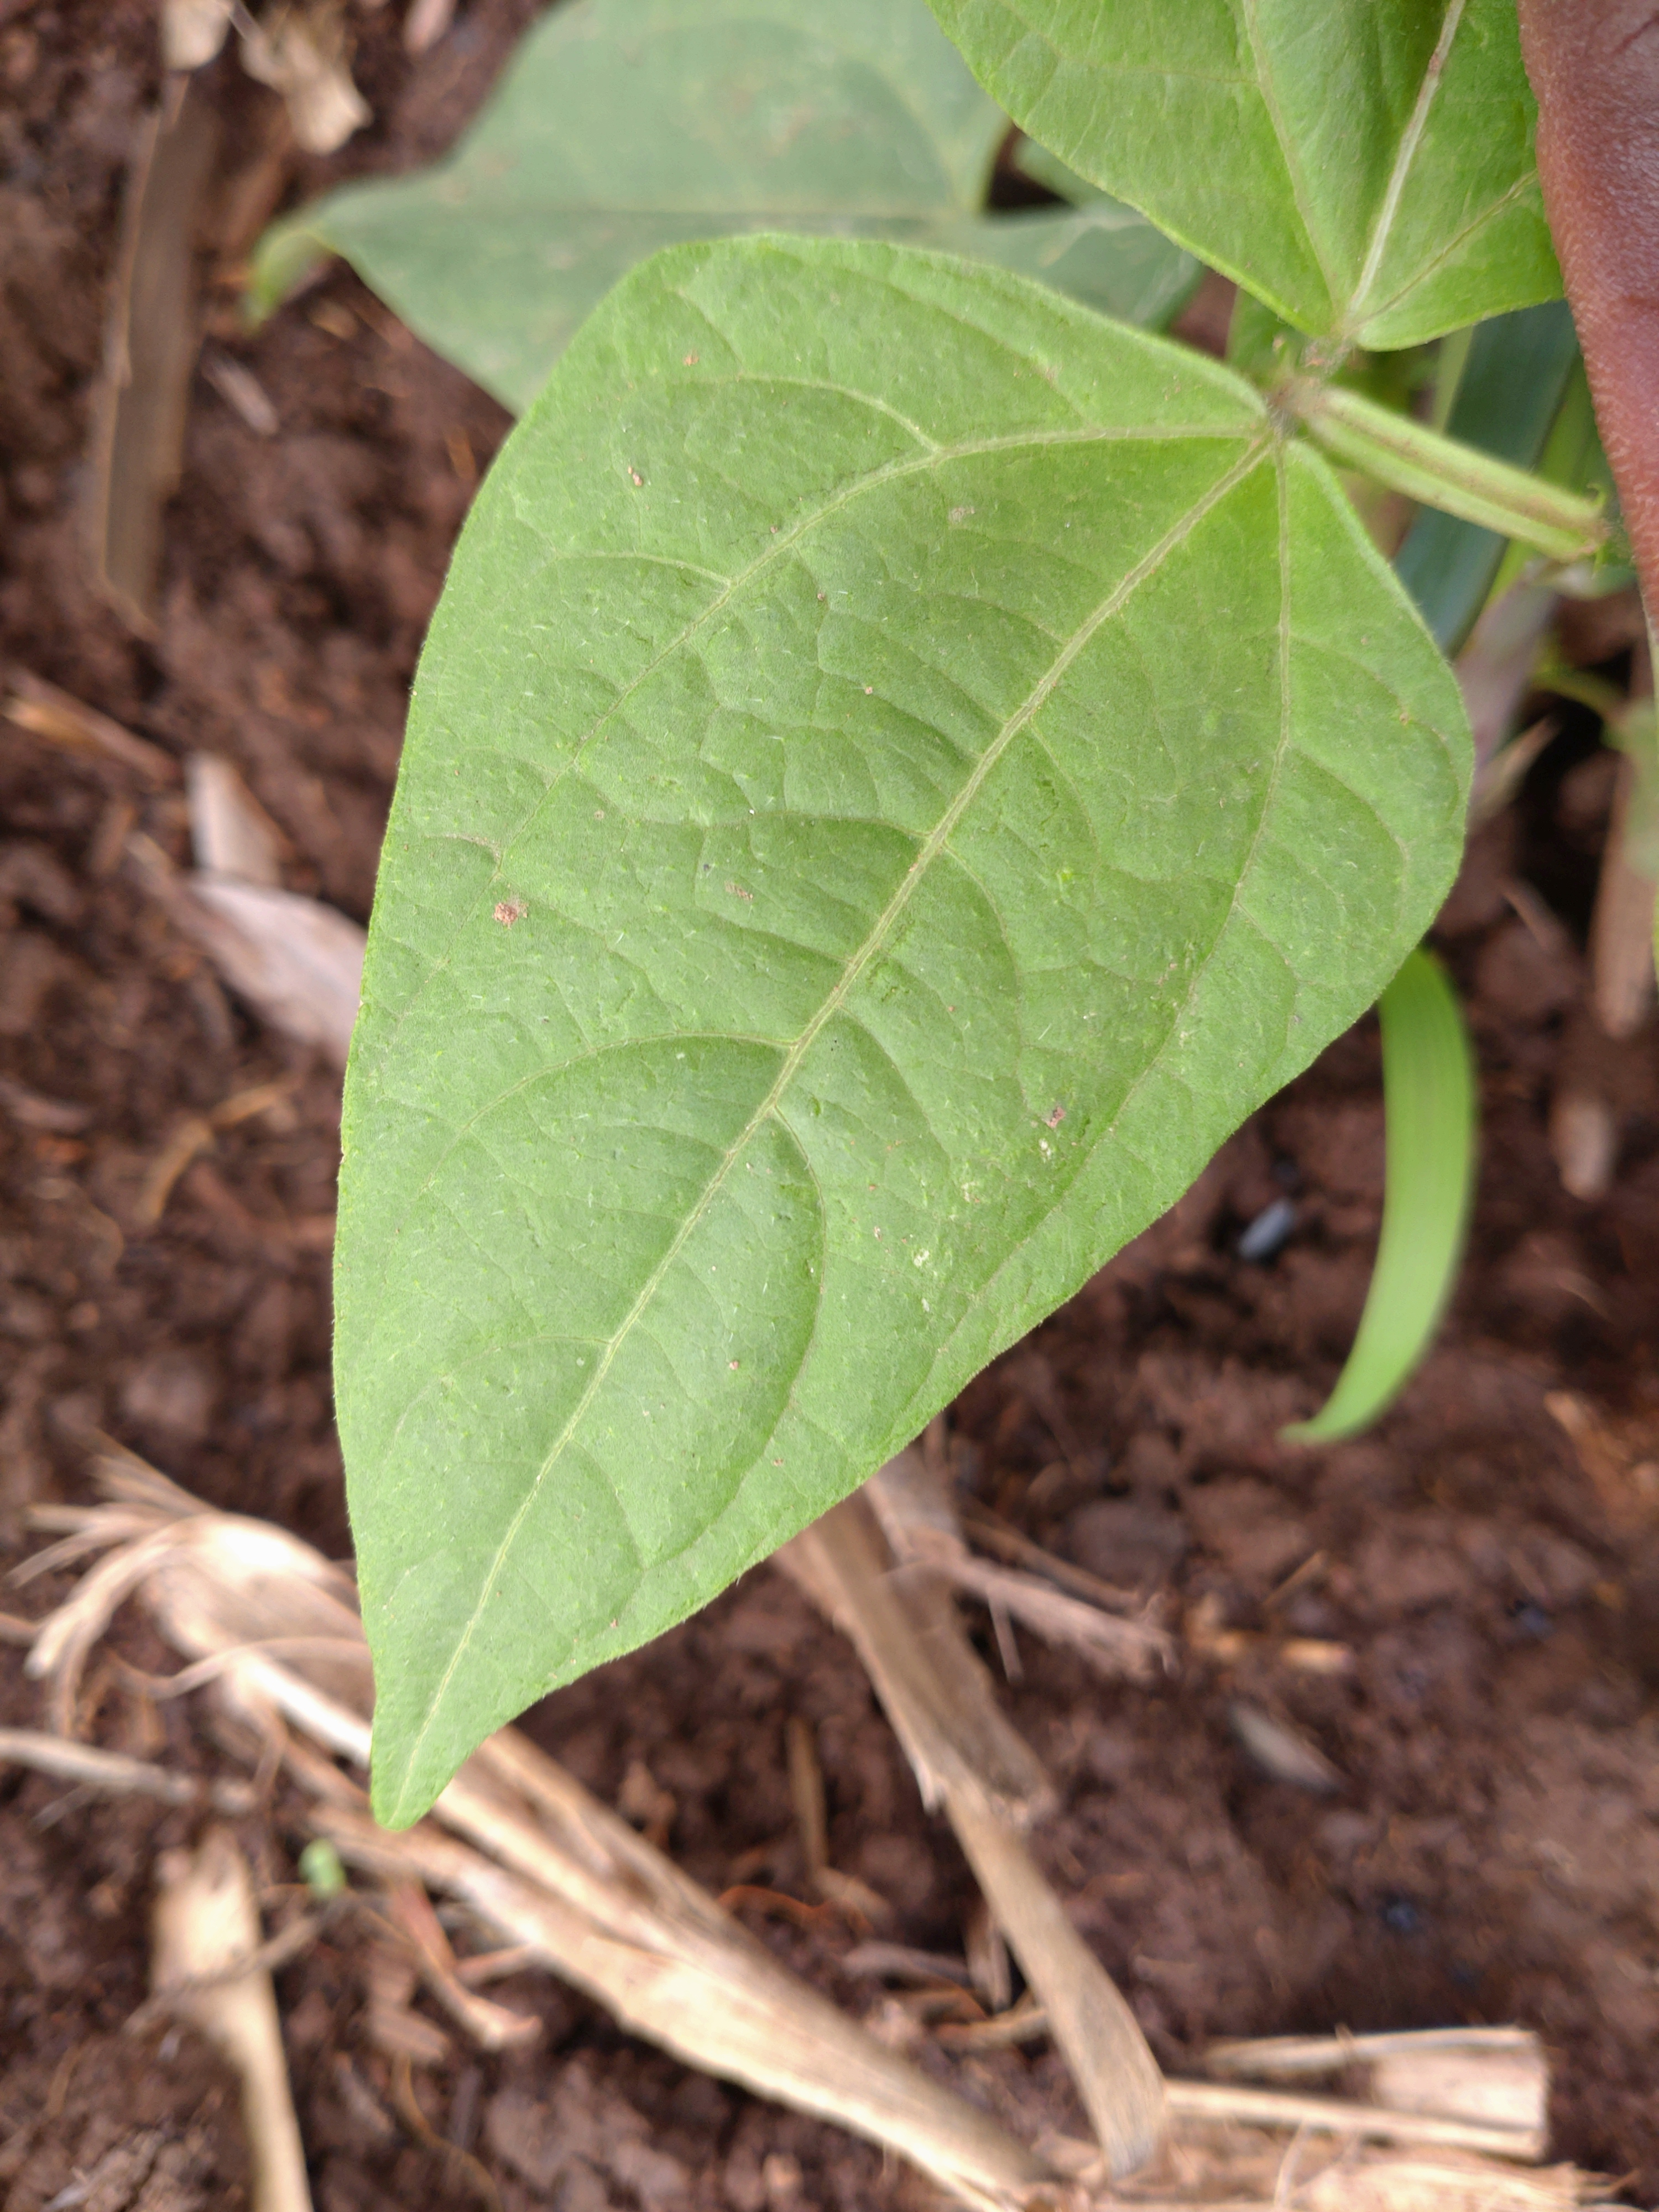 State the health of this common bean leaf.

healthy
